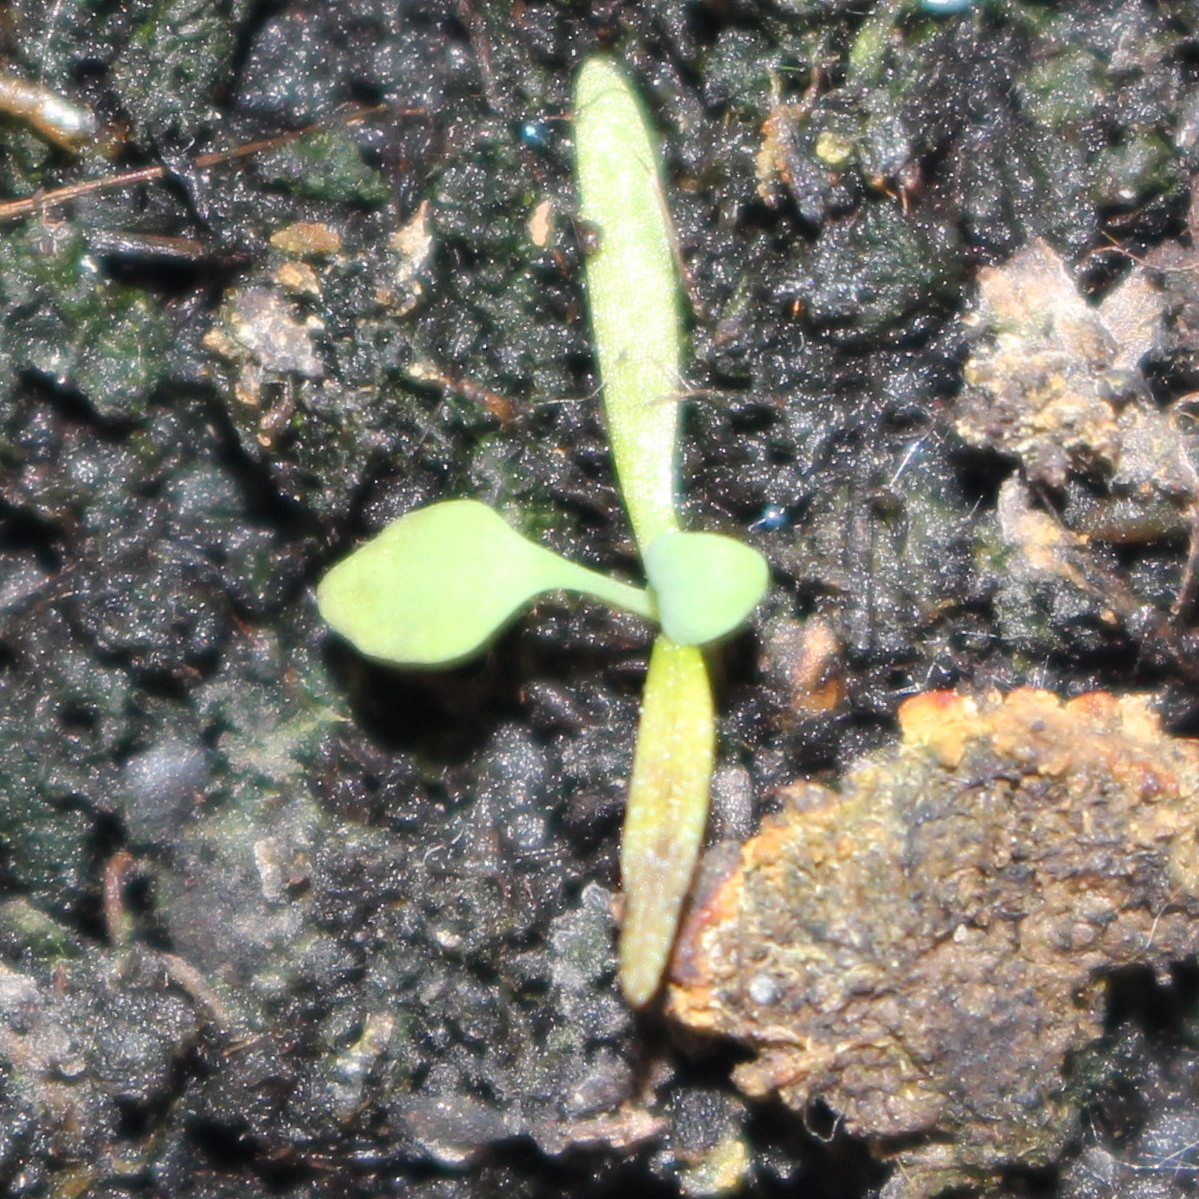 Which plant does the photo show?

Papaver rhoeas
